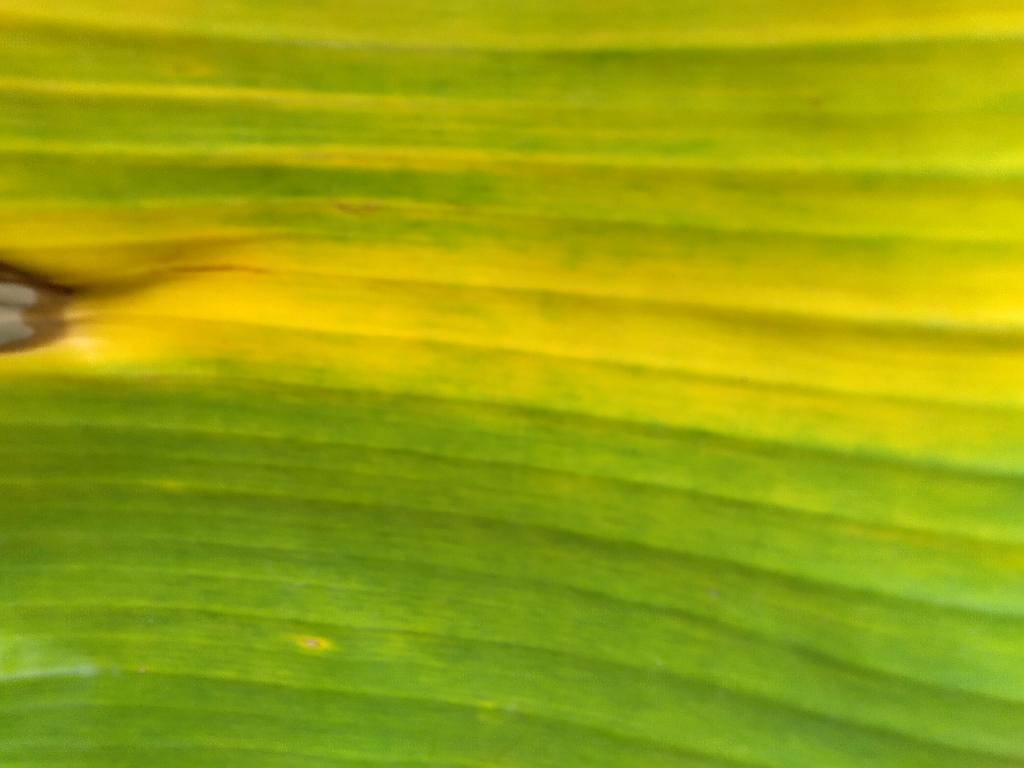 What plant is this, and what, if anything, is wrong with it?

banana, fusarium wilt race 1
